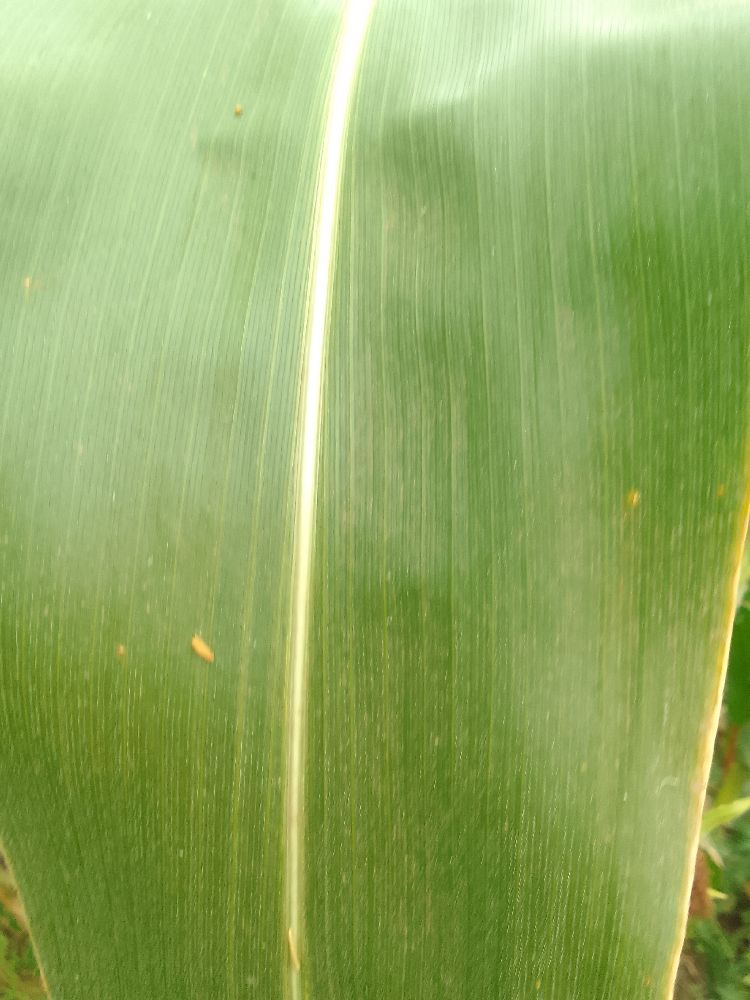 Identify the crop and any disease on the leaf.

maize, healthy
